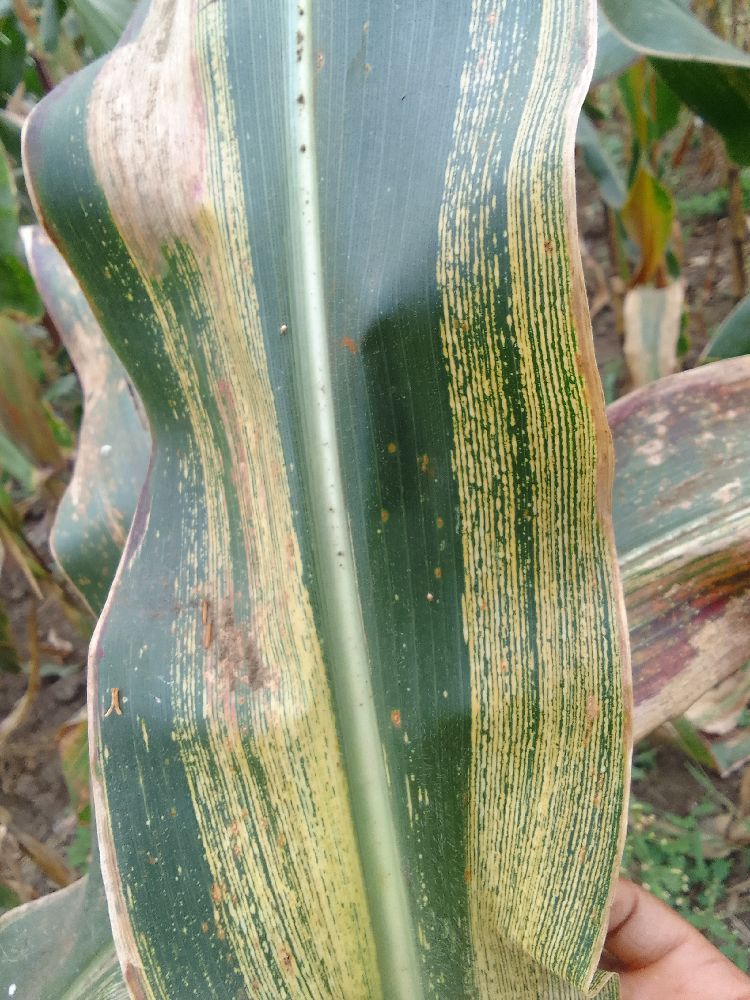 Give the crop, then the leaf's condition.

maize, maize streak virus
